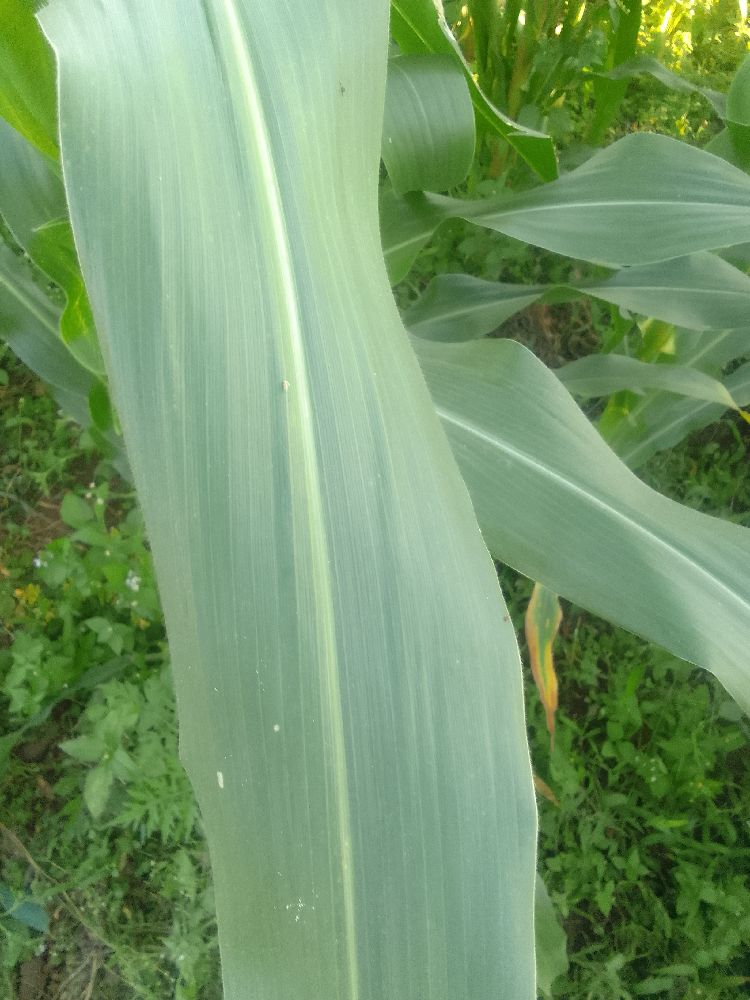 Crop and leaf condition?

maize, healthy
